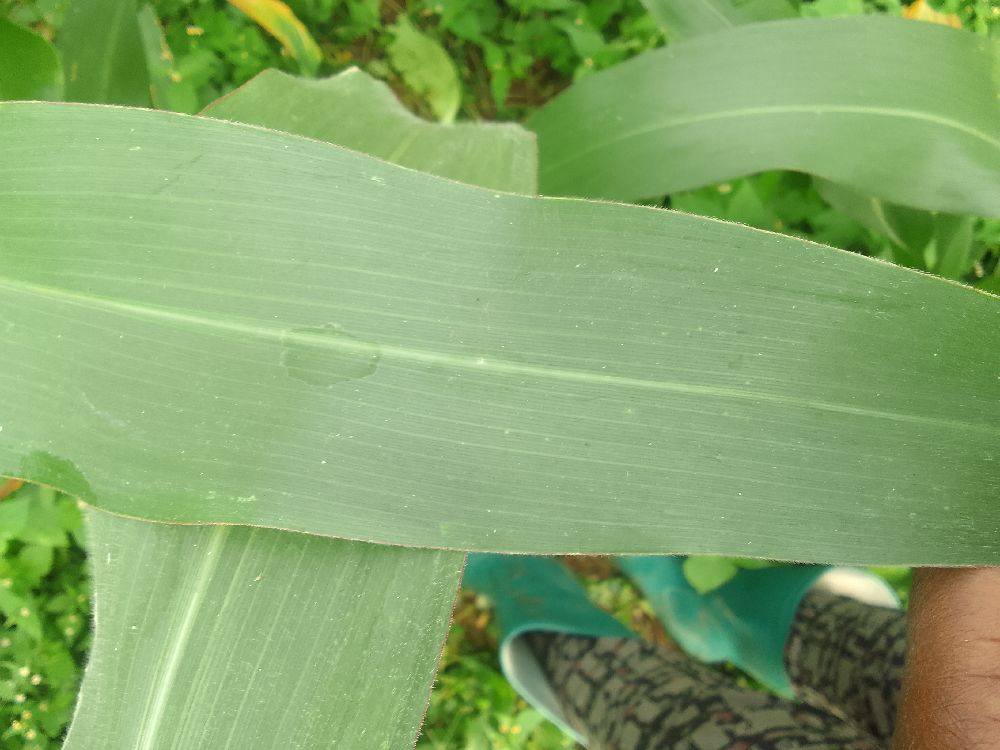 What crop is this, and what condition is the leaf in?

maize, healthy
